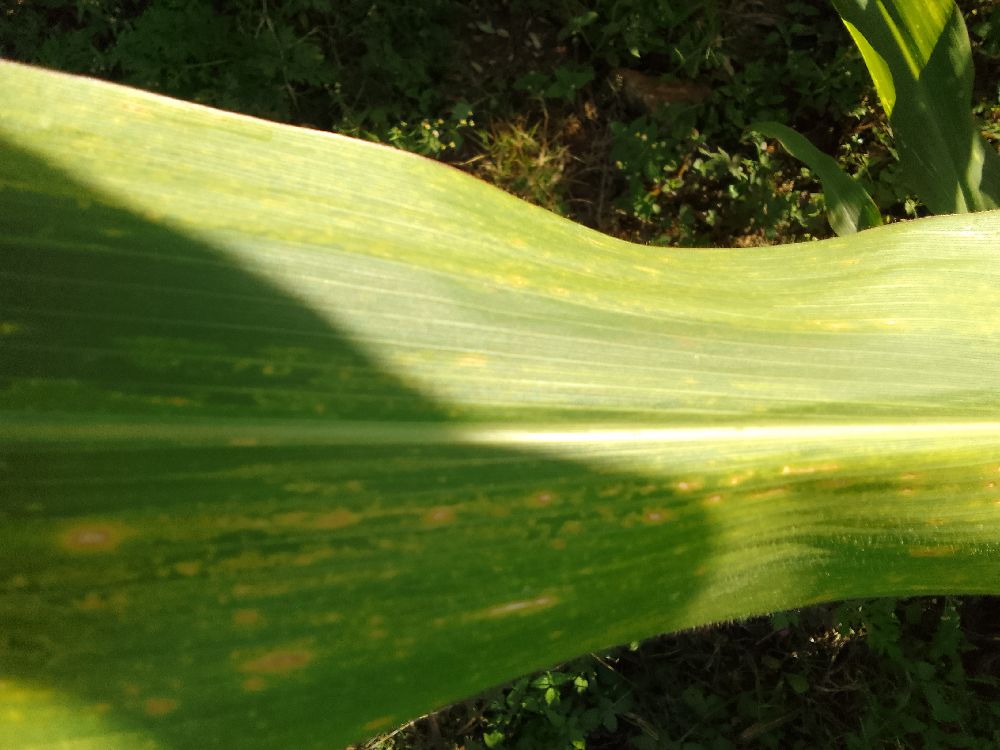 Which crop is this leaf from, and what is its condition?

maize, maize lethal necrosis
